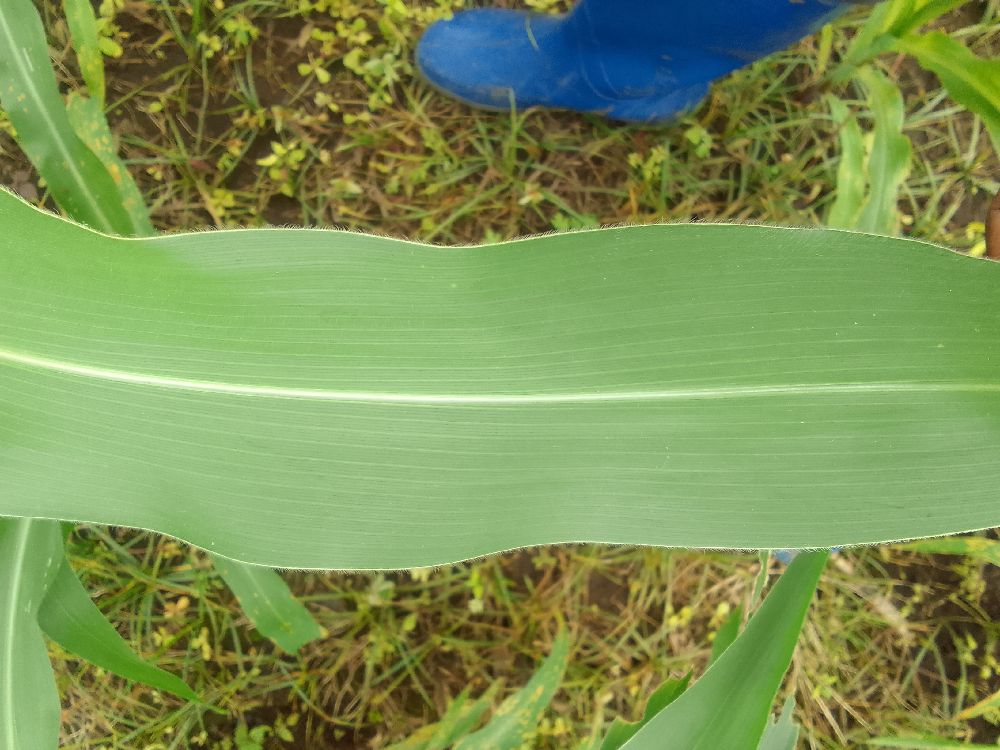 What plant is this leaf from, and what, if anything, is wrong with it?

maize, healthy
